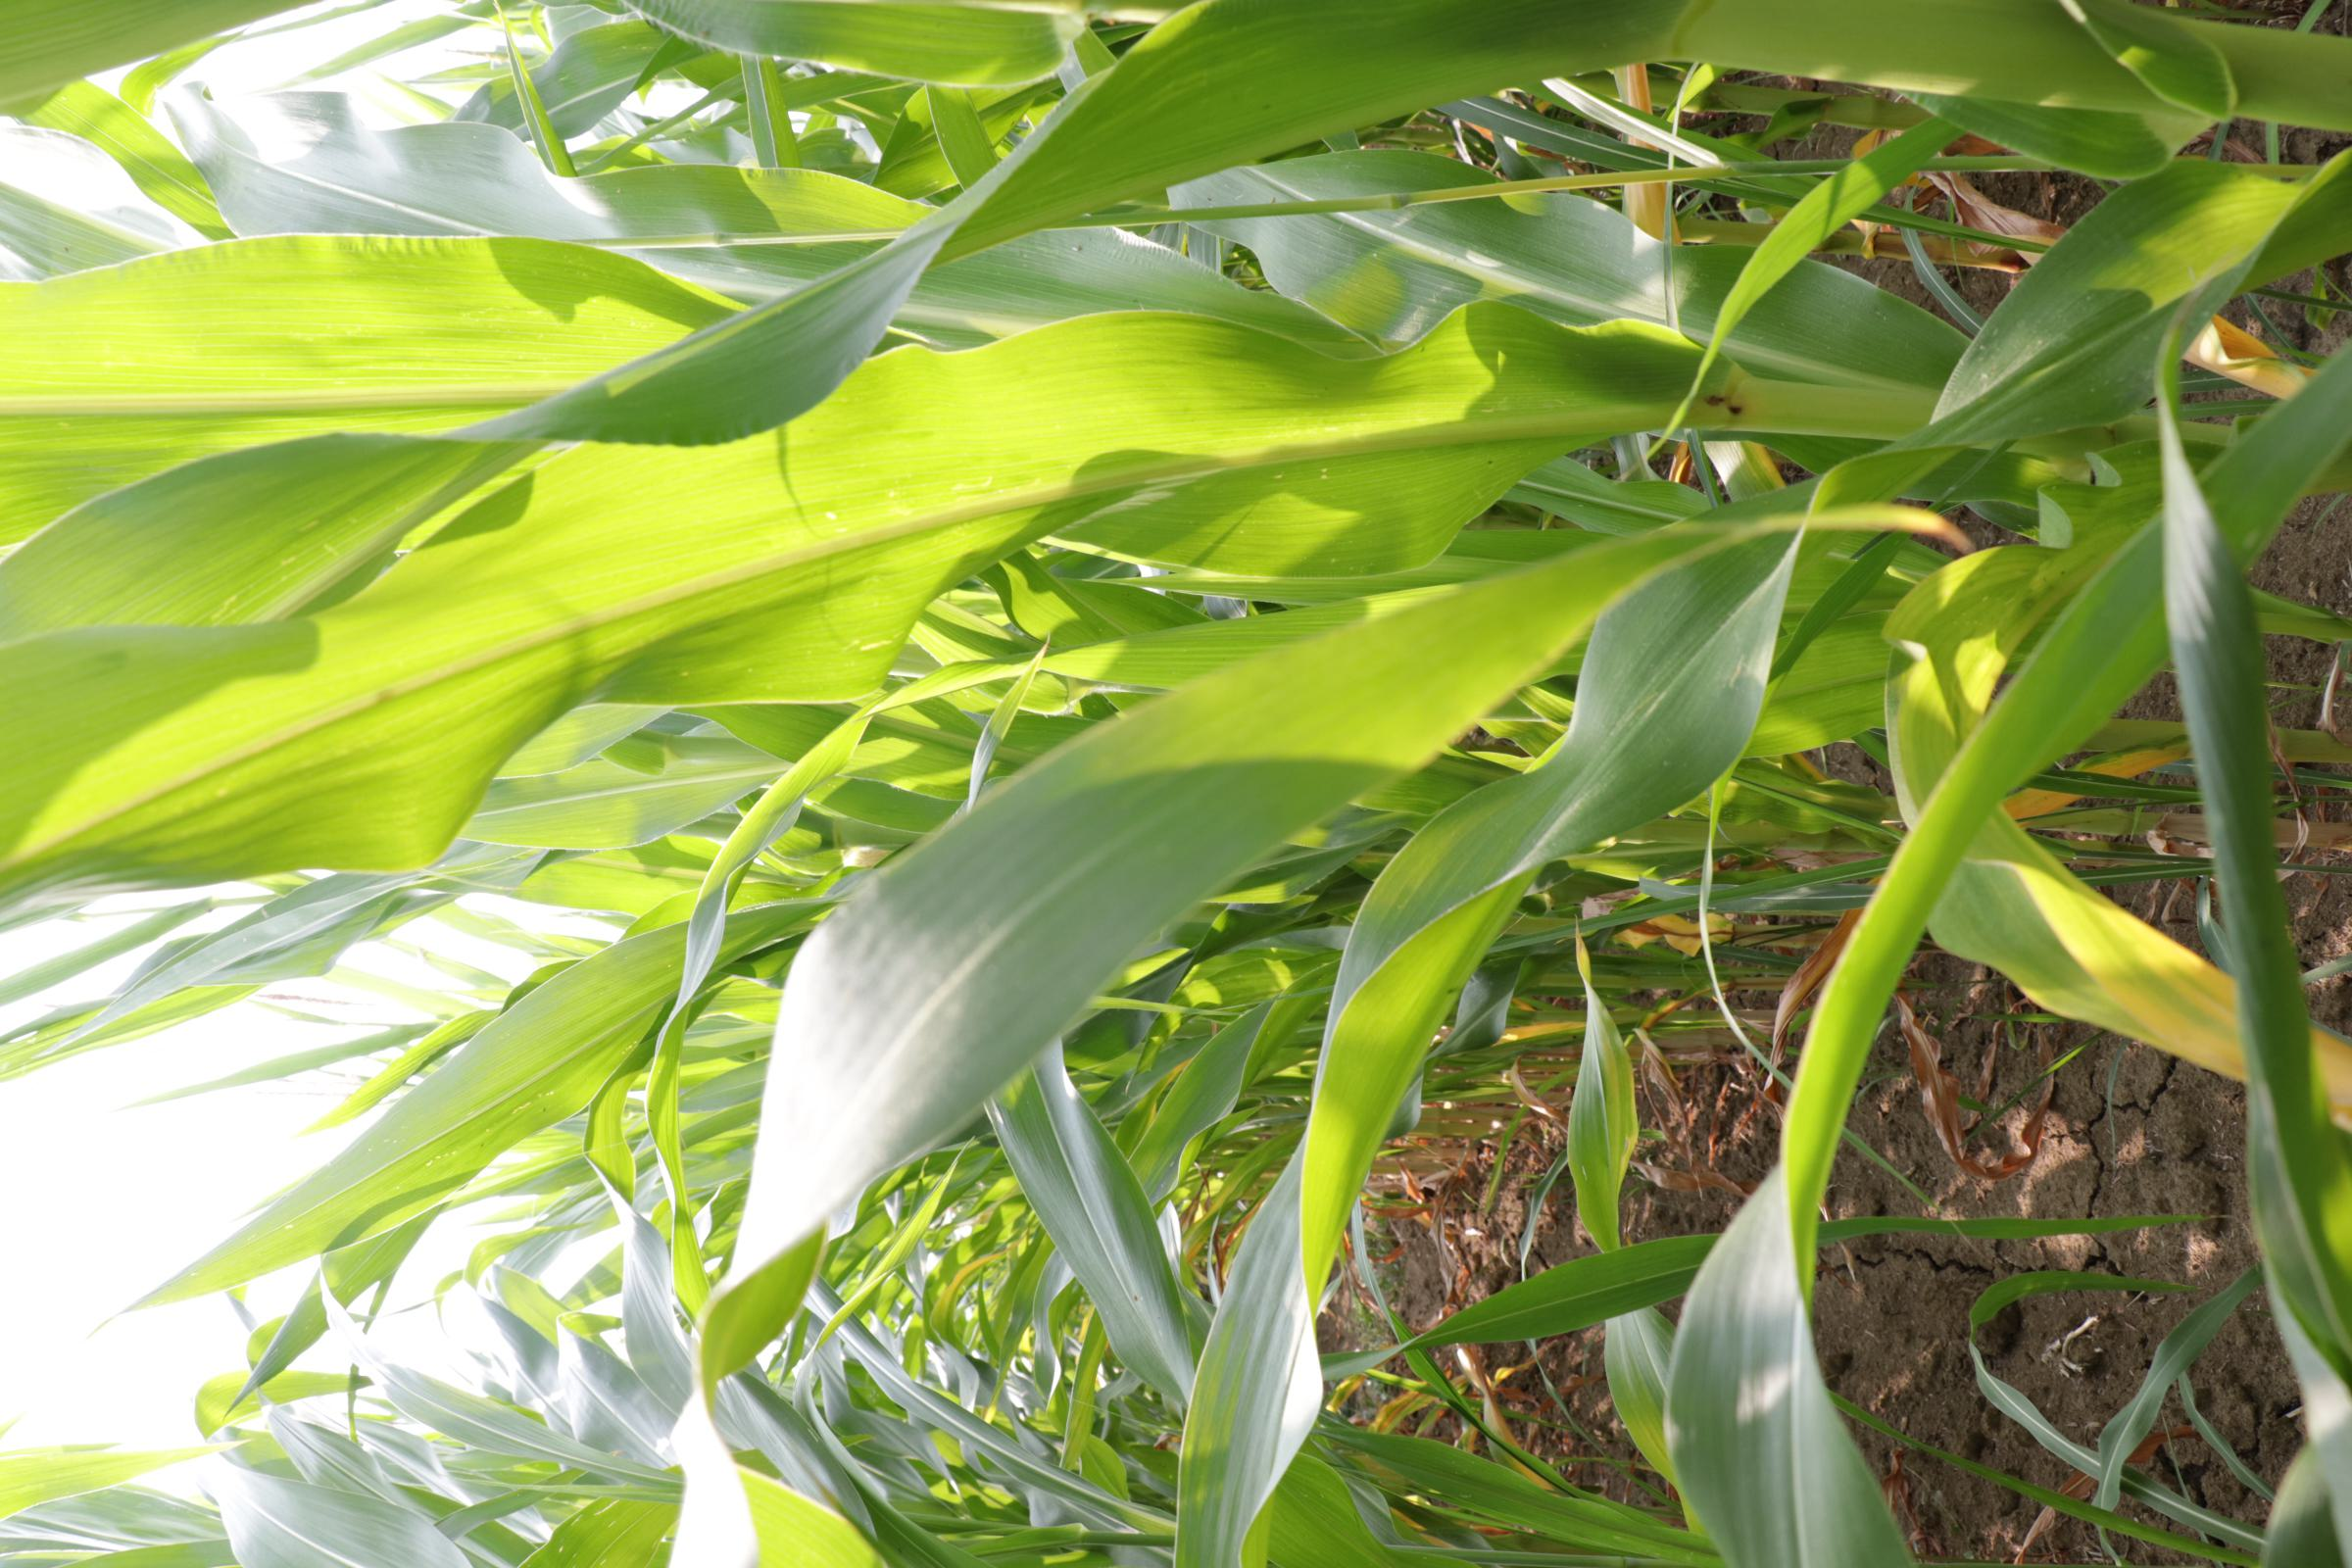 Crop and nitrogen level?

maize, full nitrogen fertilisation
